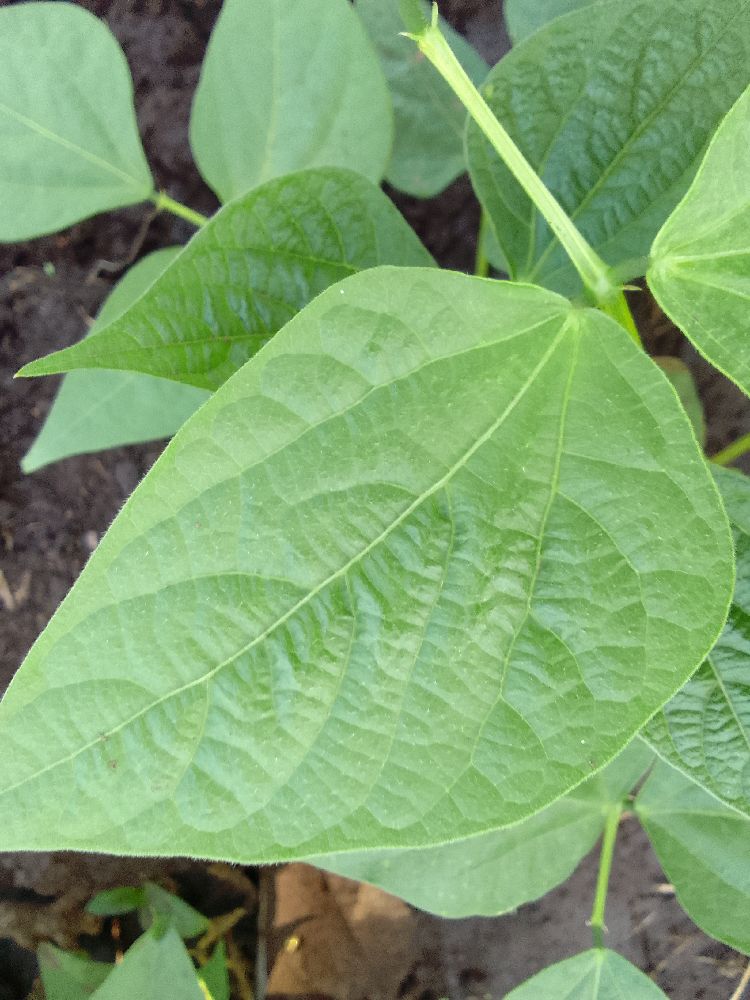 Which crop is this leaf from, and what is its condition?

common bean, healthy
